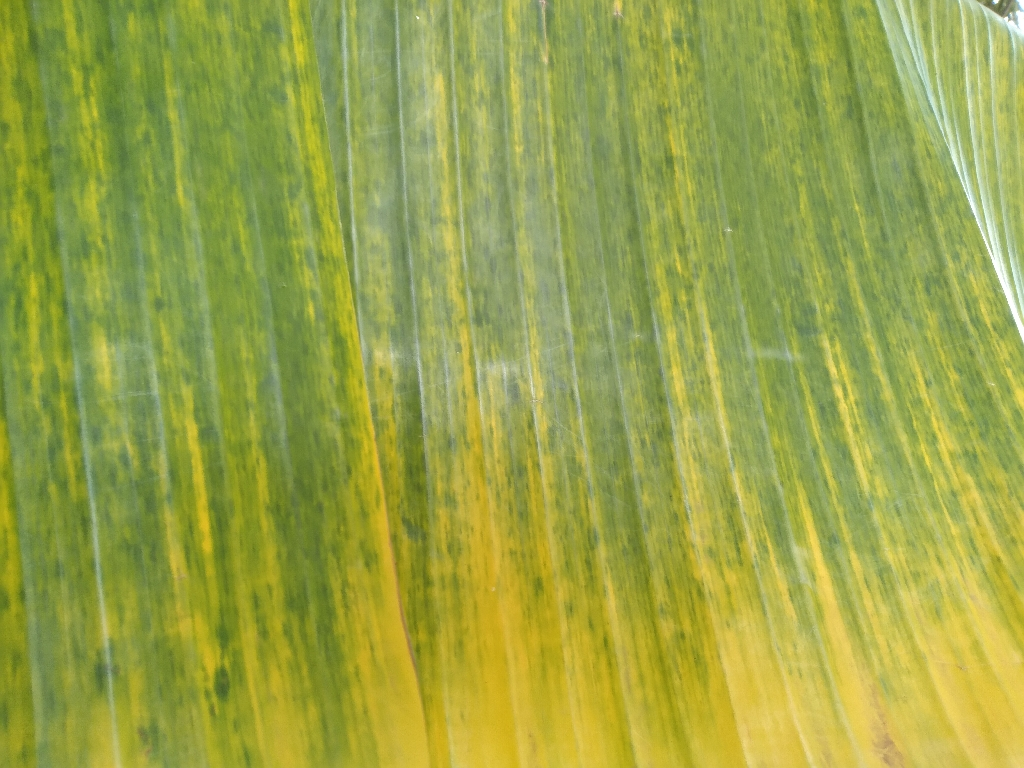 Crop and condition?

banana, fusarium wilt race 1
